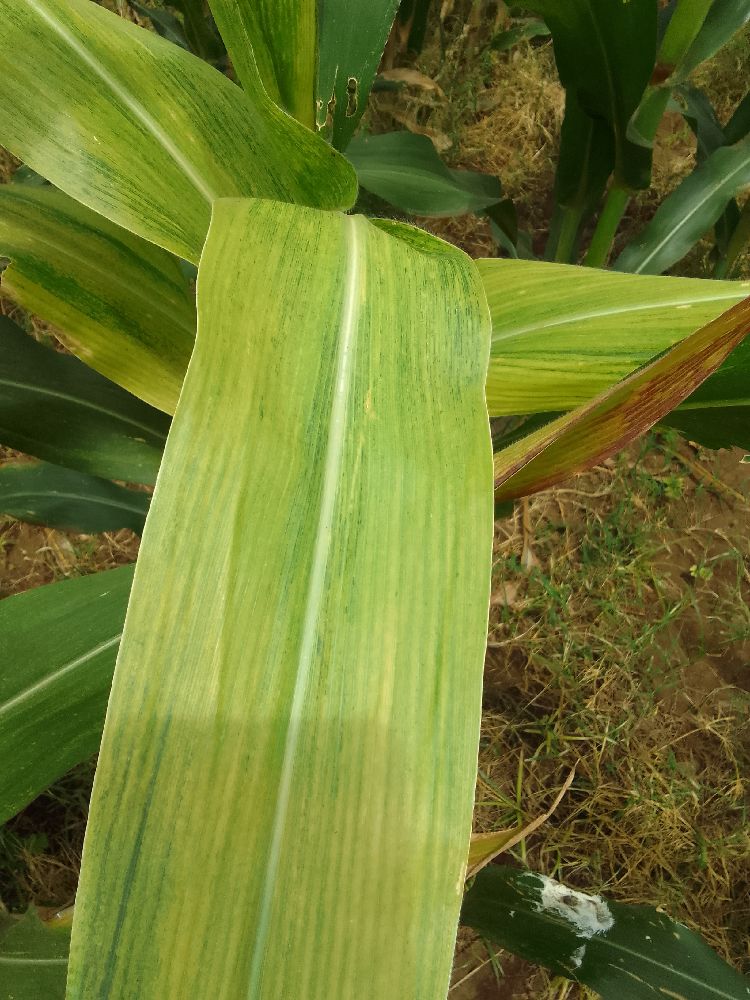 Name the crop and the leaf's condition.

maize, maize lethal necrosis
